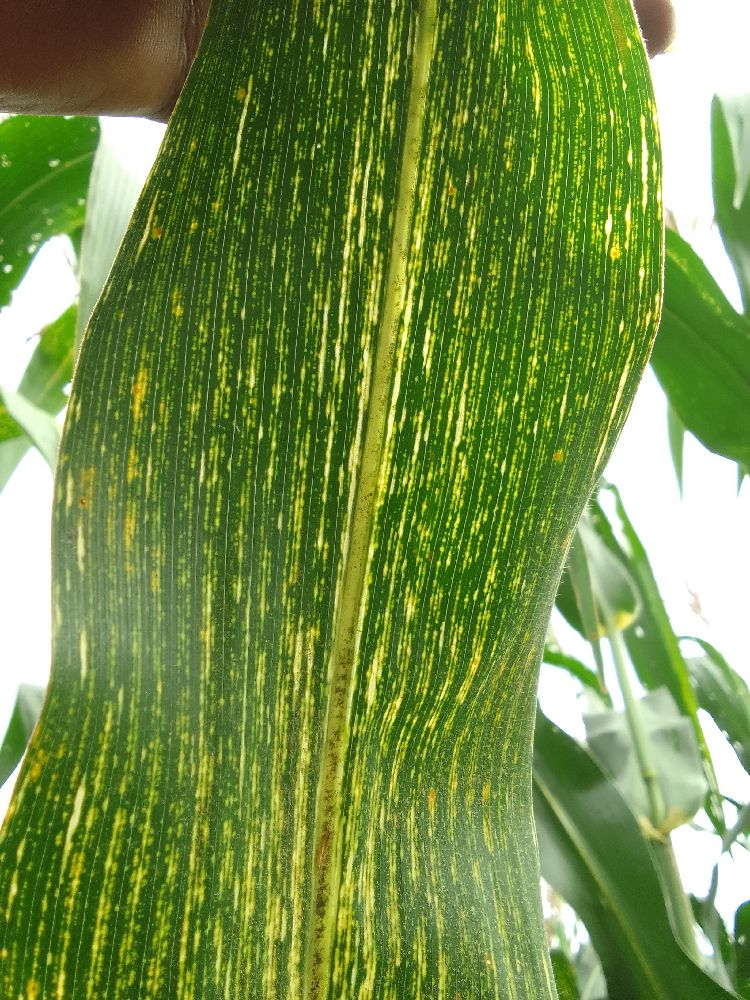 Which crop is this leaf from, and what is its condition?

maize, maize streak virus
